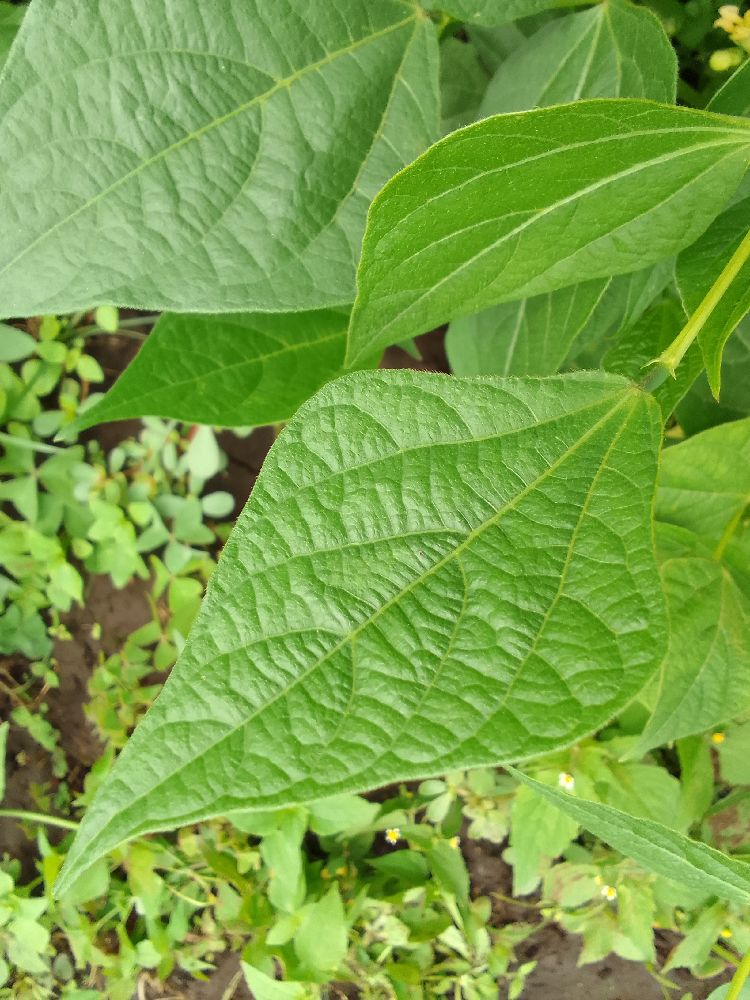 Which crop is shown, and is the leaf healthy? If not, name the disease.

common bean, healthy
